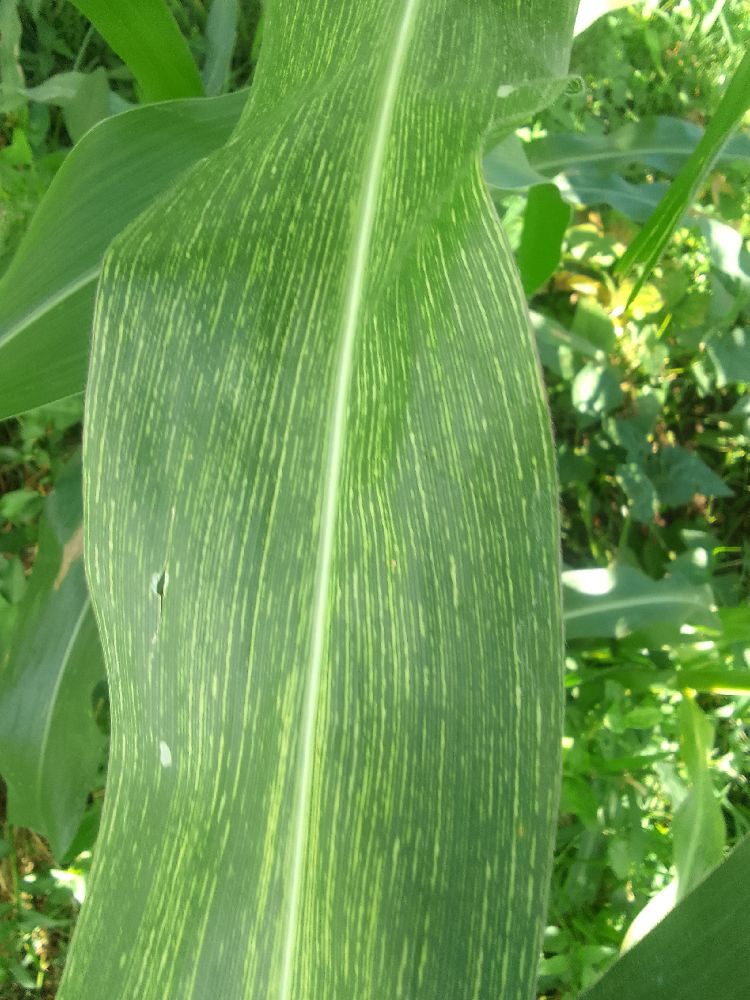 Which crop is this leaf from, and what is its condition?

maize, maize streak virus
